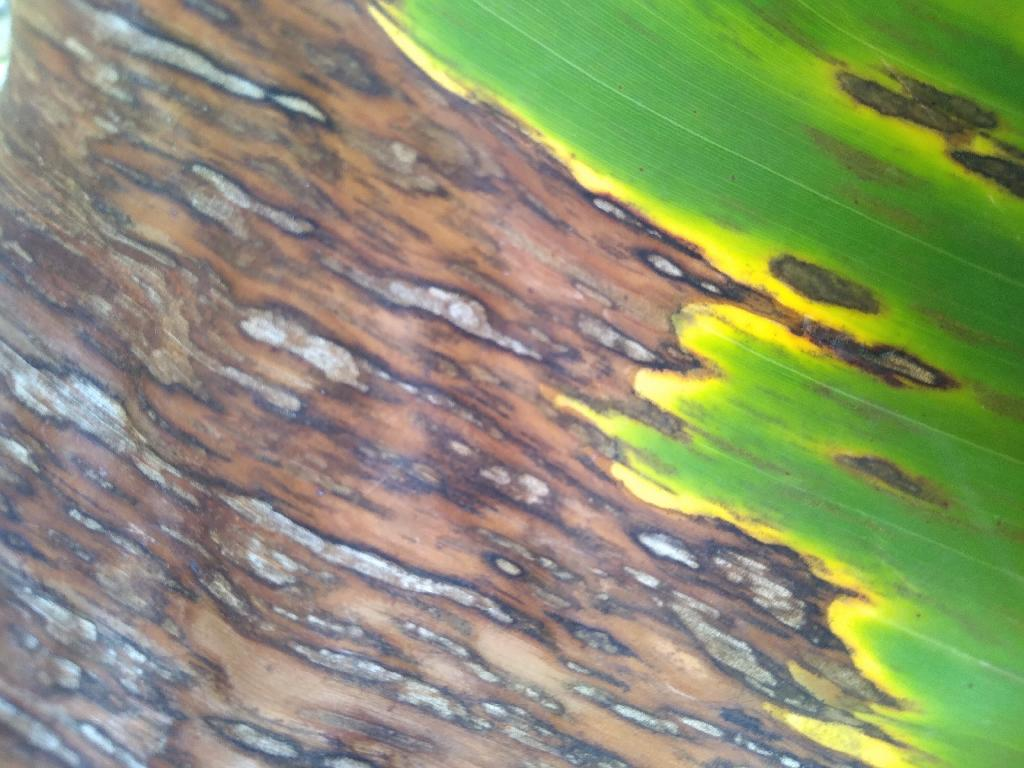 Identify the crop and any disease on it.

banana, black sigatoka
